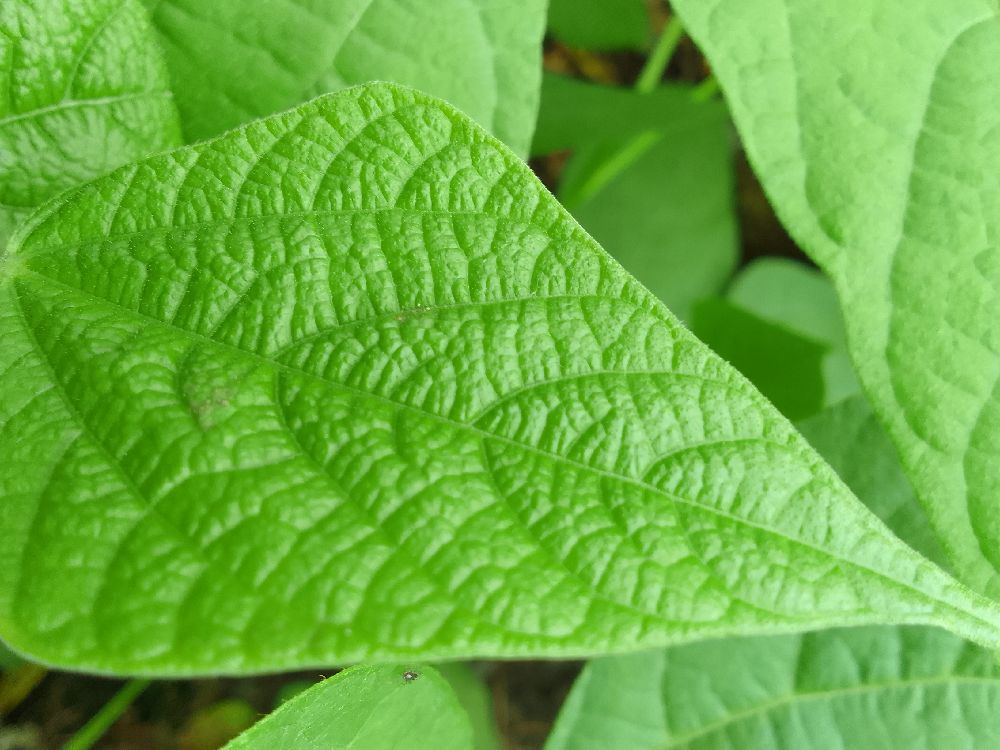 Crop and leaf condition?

common bean, healthy
